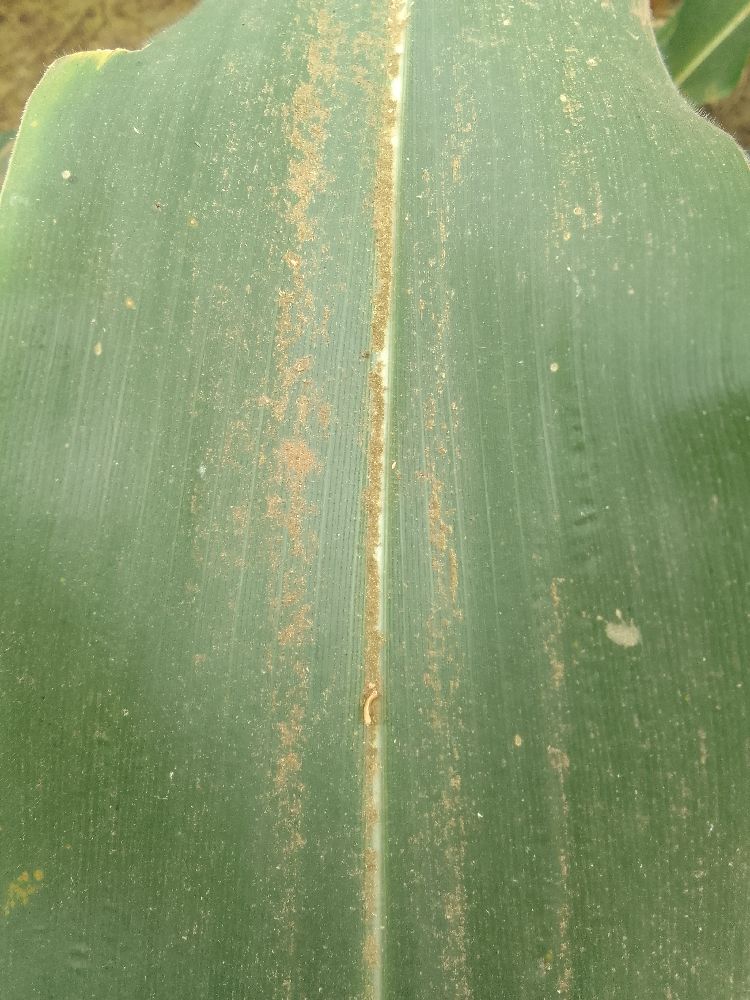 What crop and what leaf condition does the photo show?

maize, healthy
